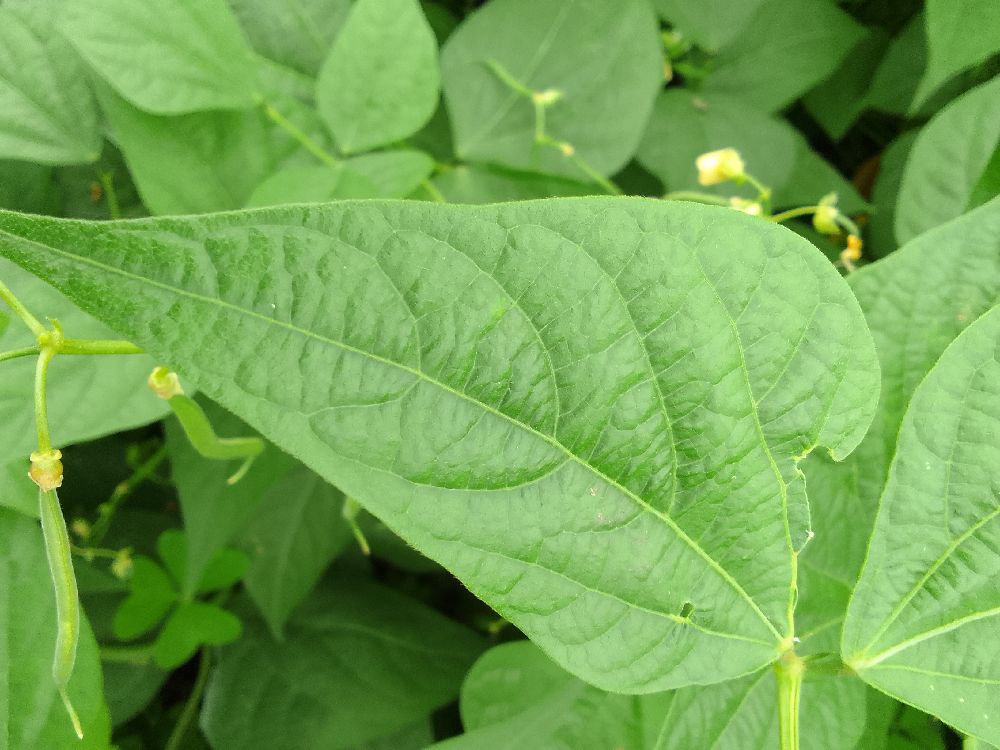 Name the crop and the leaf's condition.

common bean, healthy
